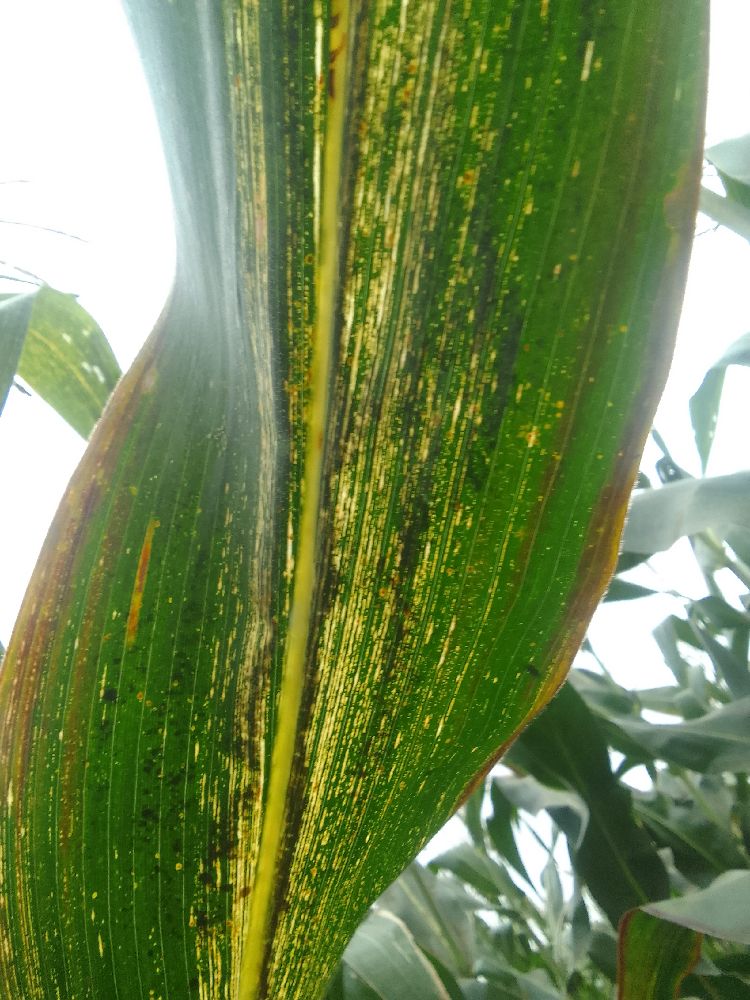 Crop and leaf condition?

maize, maize streak virus
